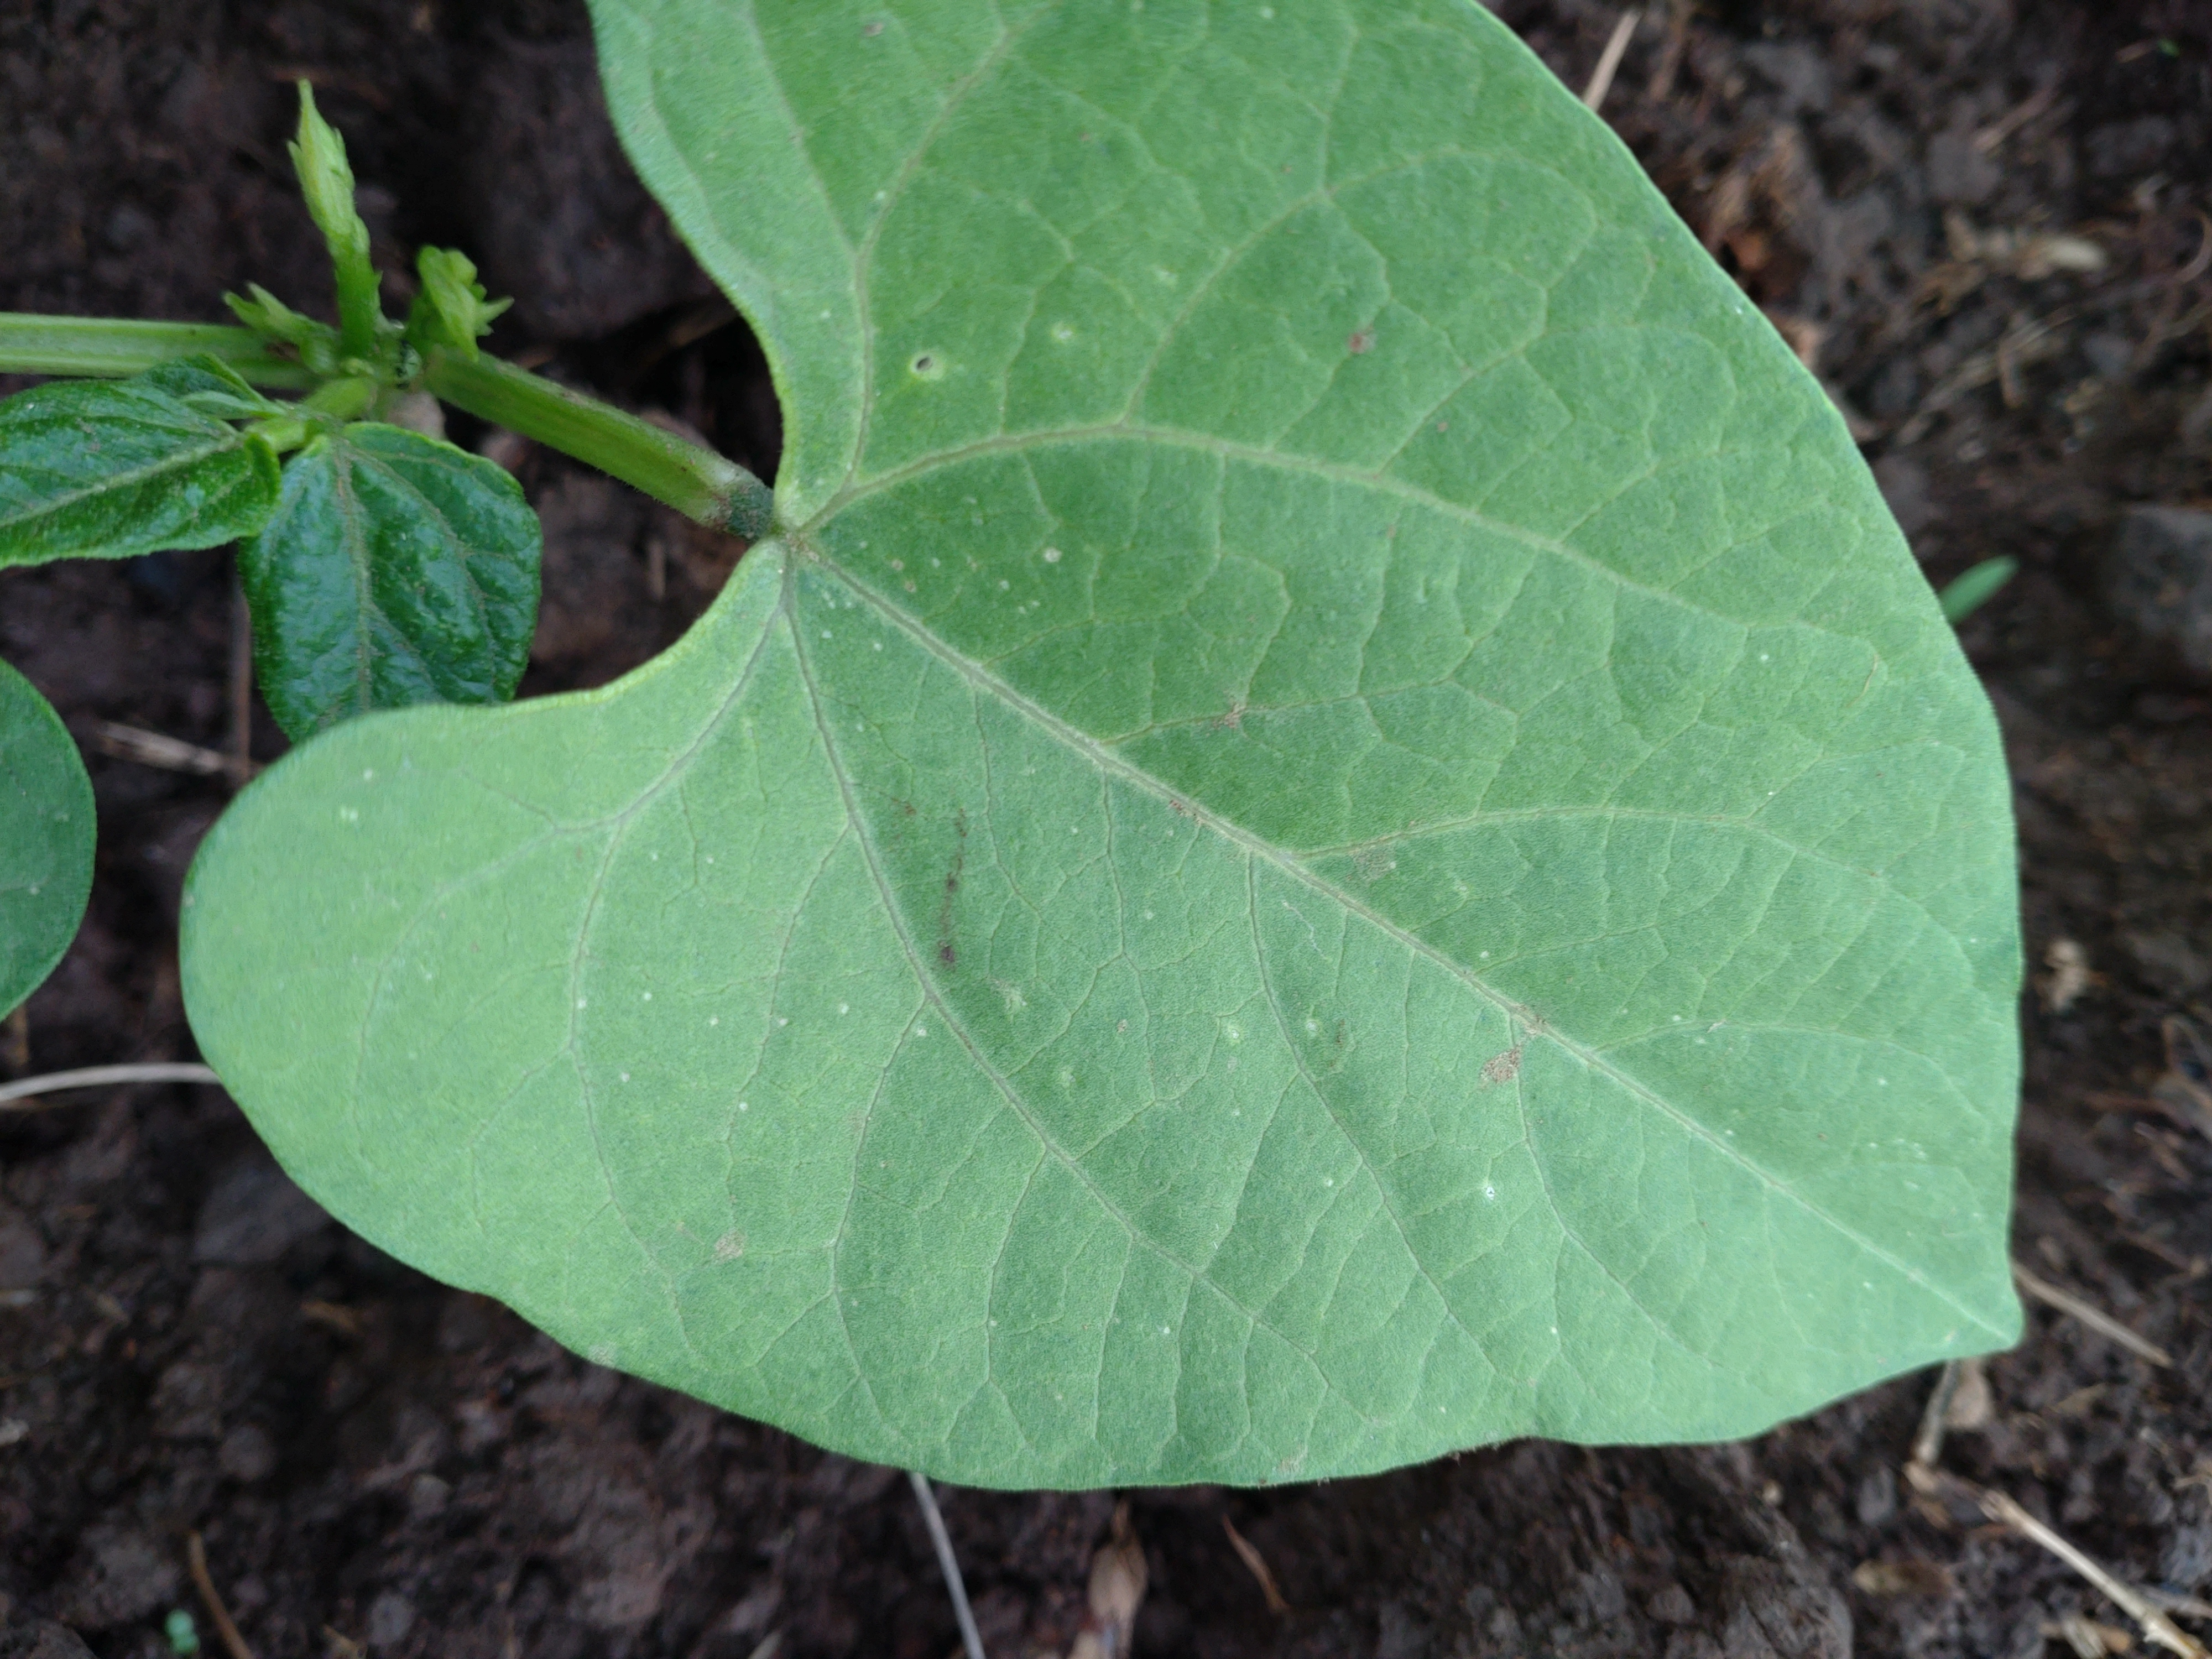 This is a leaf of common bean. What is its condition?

healthy
